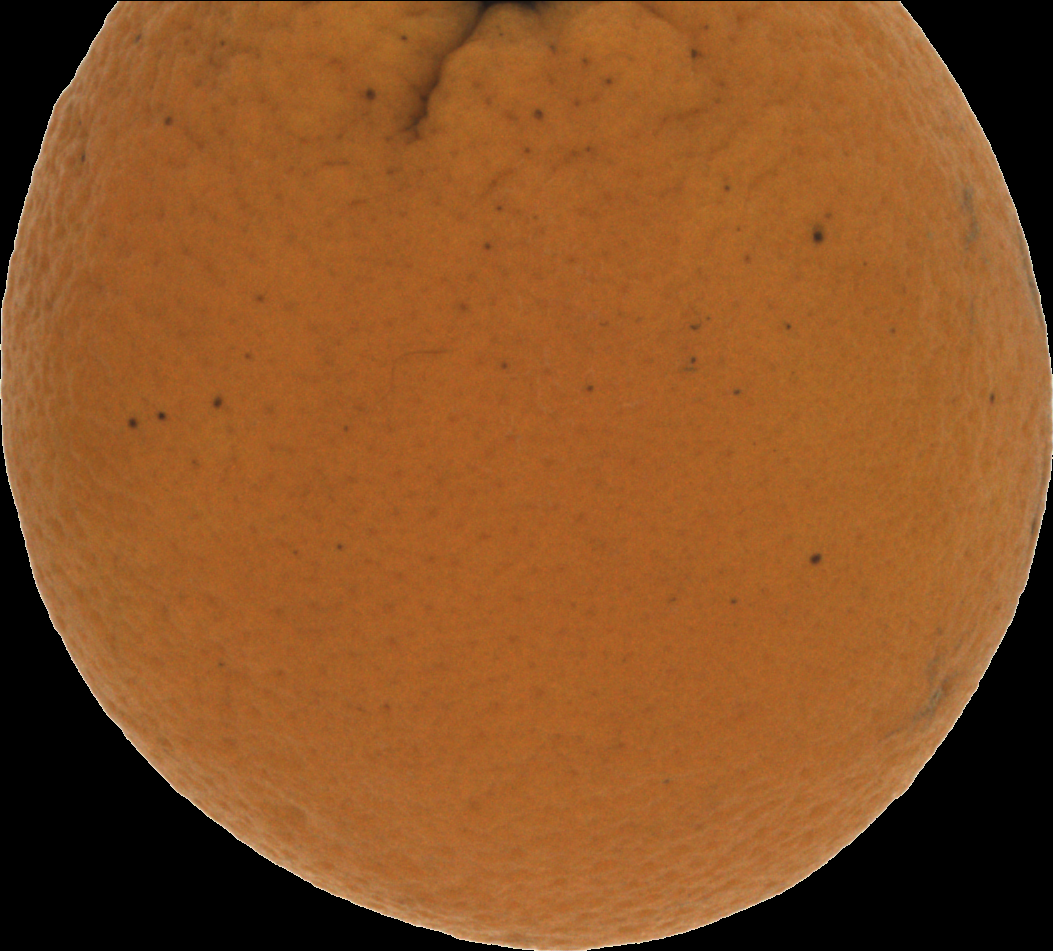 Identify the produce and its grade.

orange, bad
